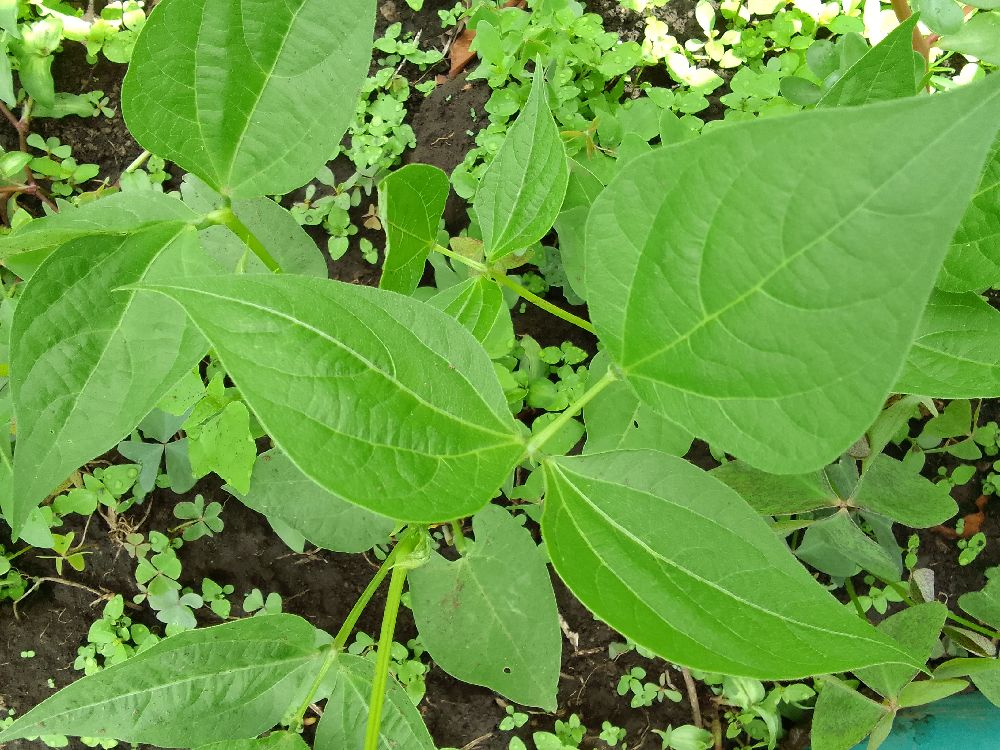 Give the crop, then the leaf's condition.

common bean, healthy
